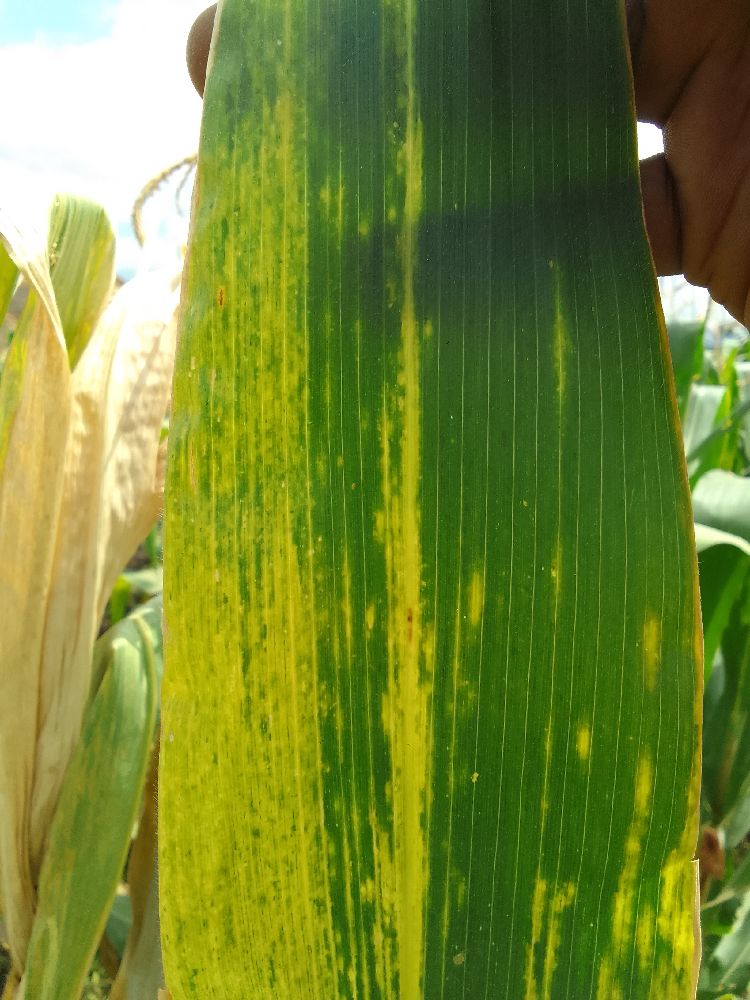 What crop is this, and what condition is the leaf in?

maize, maize lethal necrosis
